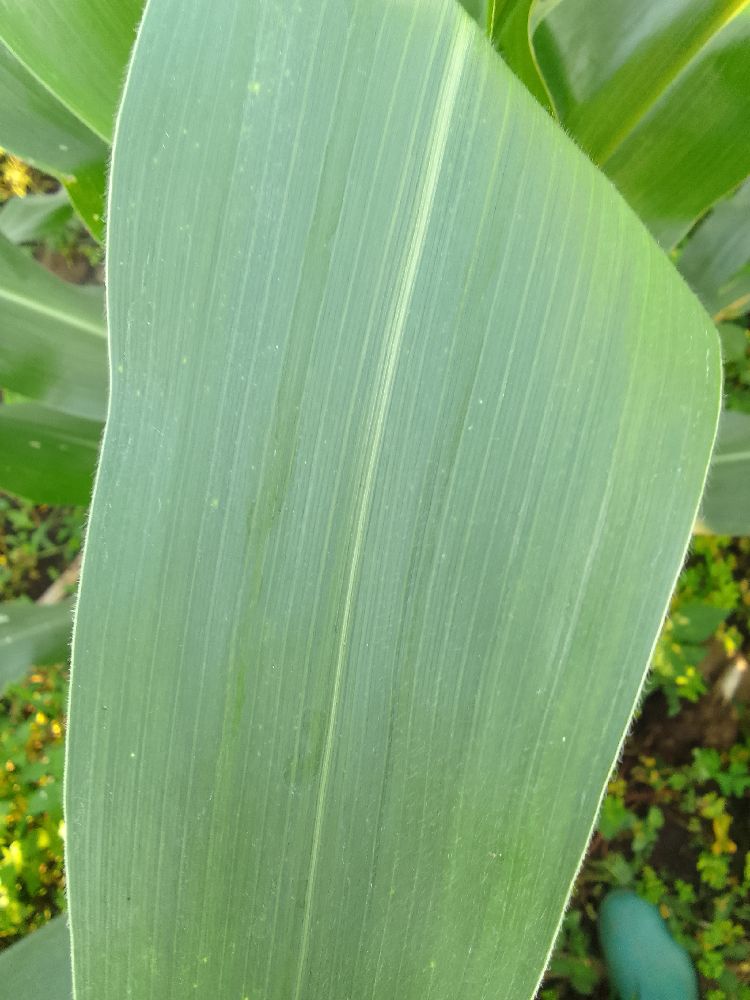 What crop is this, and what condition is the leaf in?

maize, healthy
